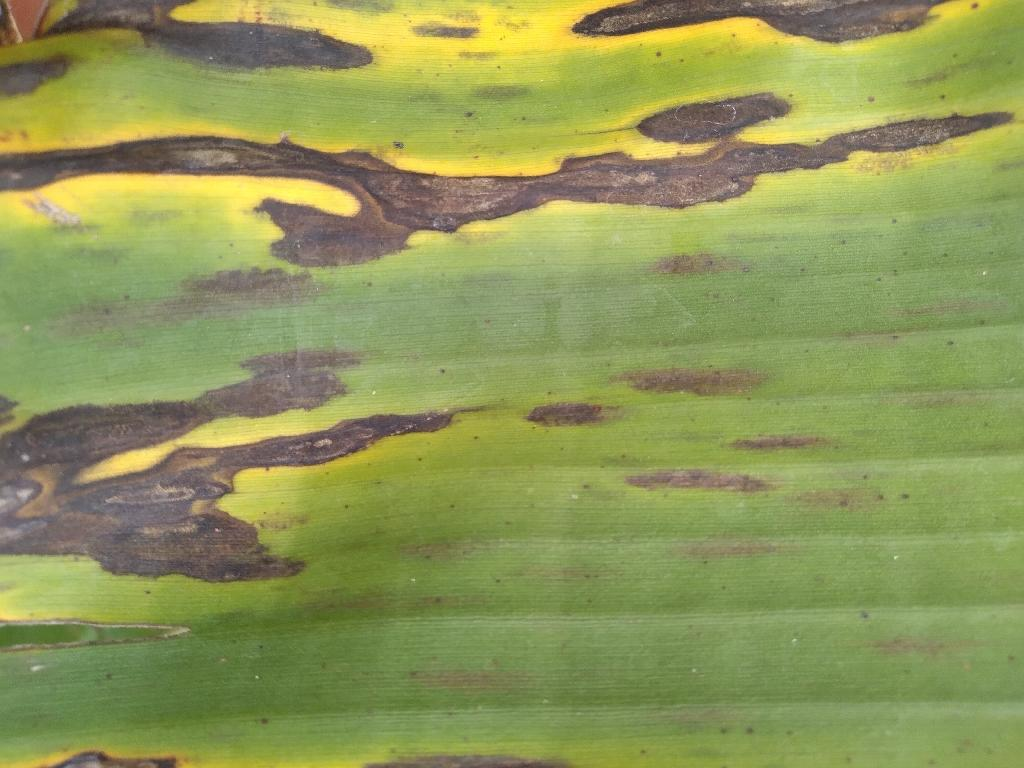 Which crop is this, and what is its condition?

banana, black sigatoka
